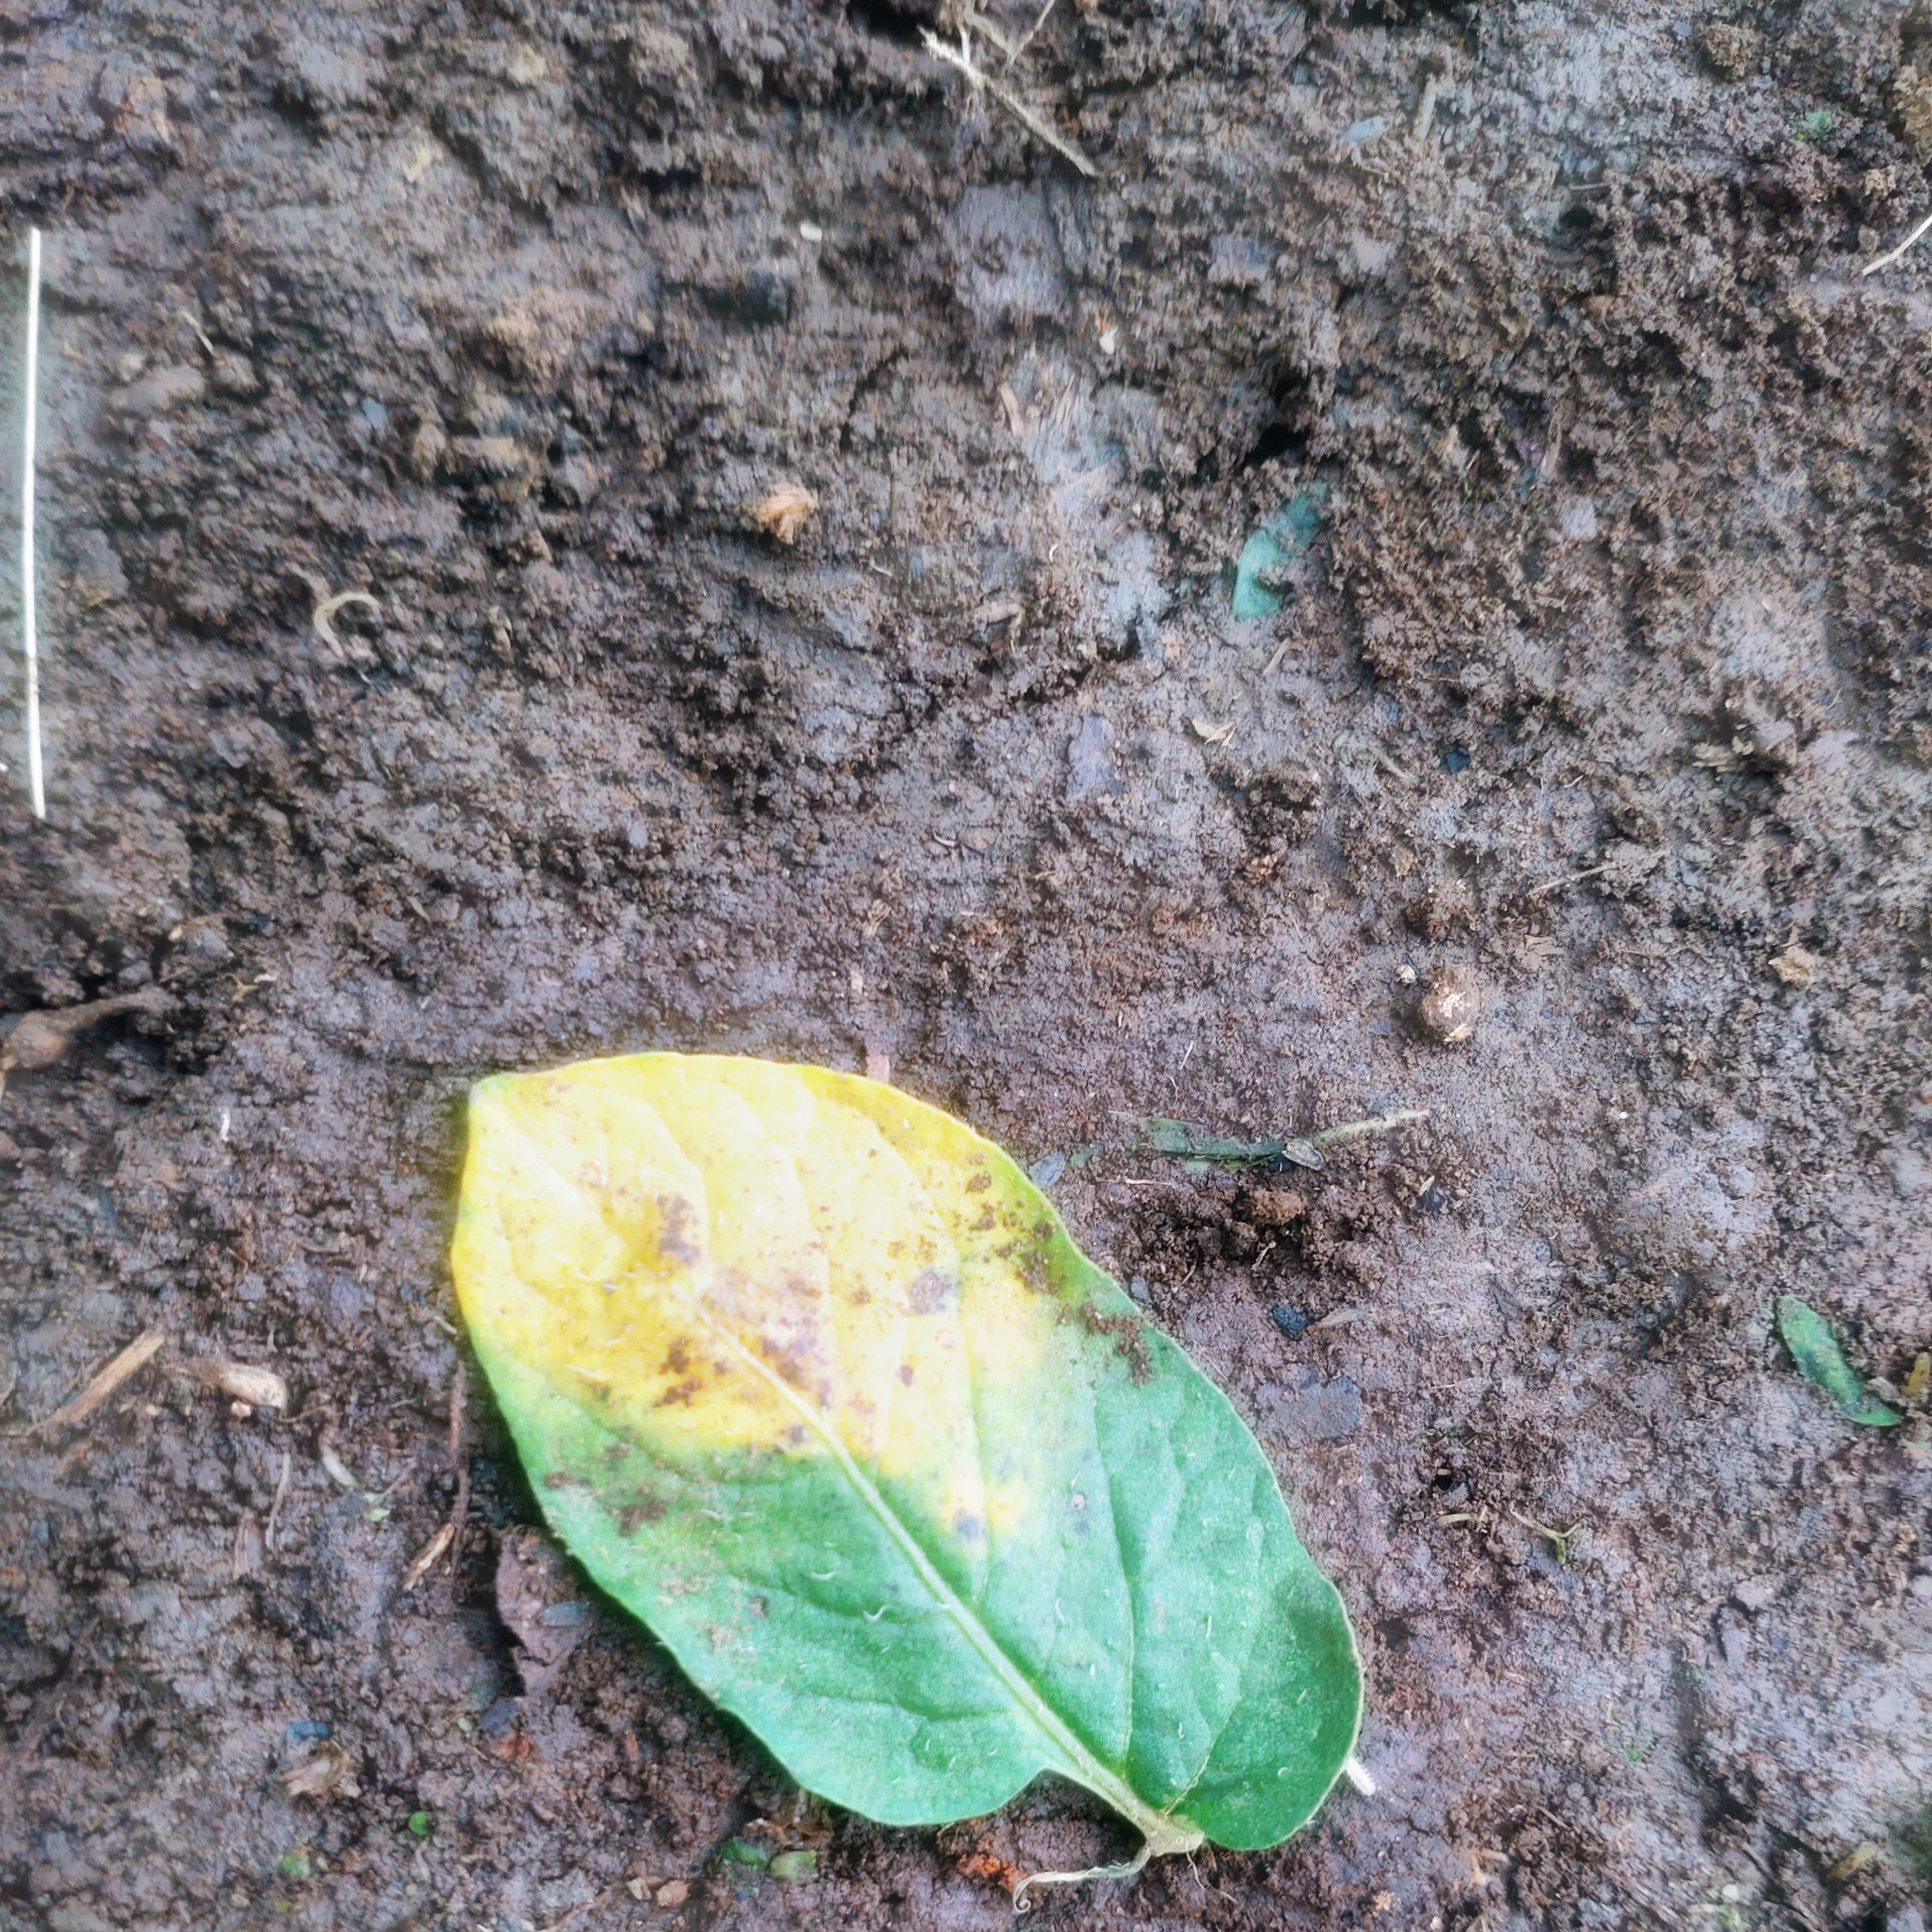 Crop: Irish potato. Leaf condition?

late blight
